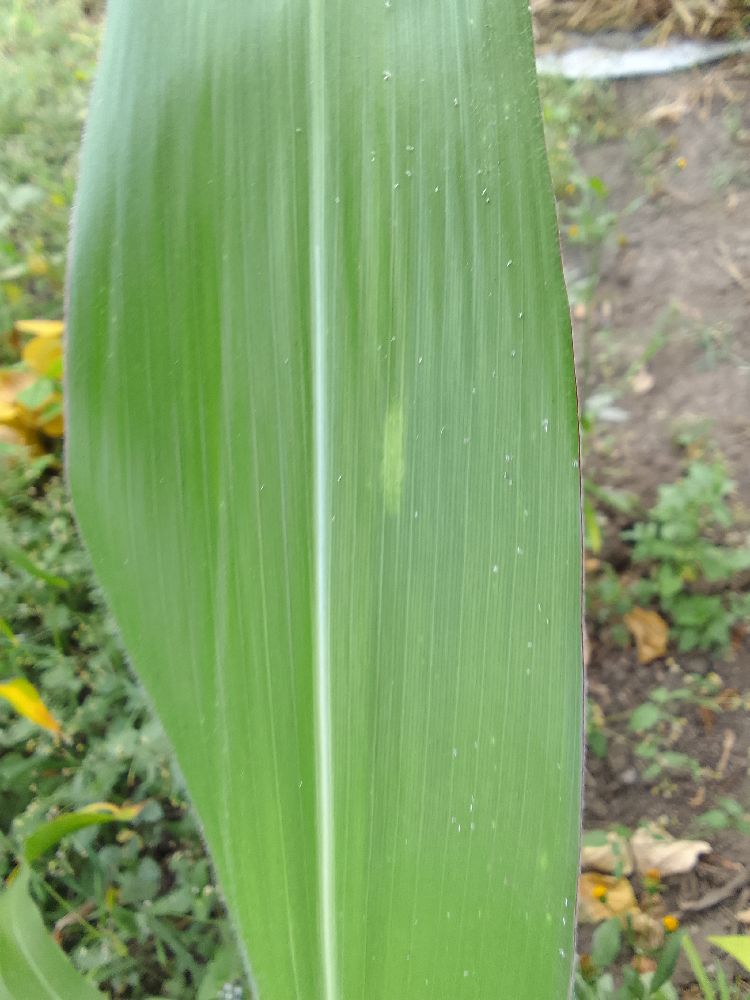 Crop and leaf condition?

maize, healthy
